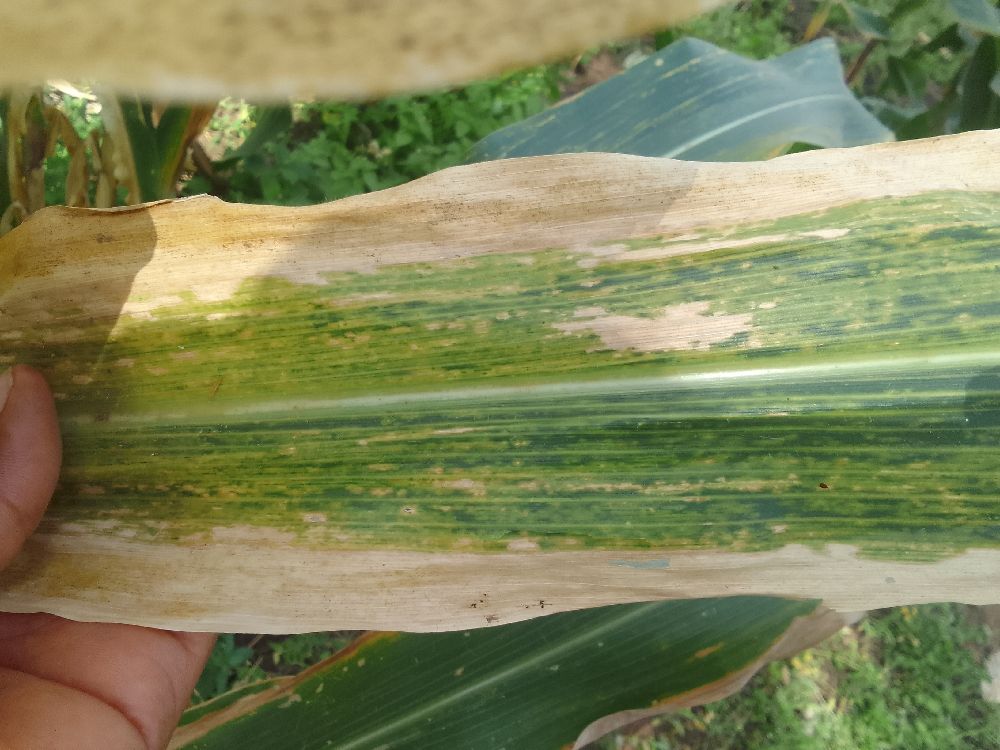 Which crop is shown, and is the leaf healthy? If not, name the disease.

maize, maize lethal necrosis
